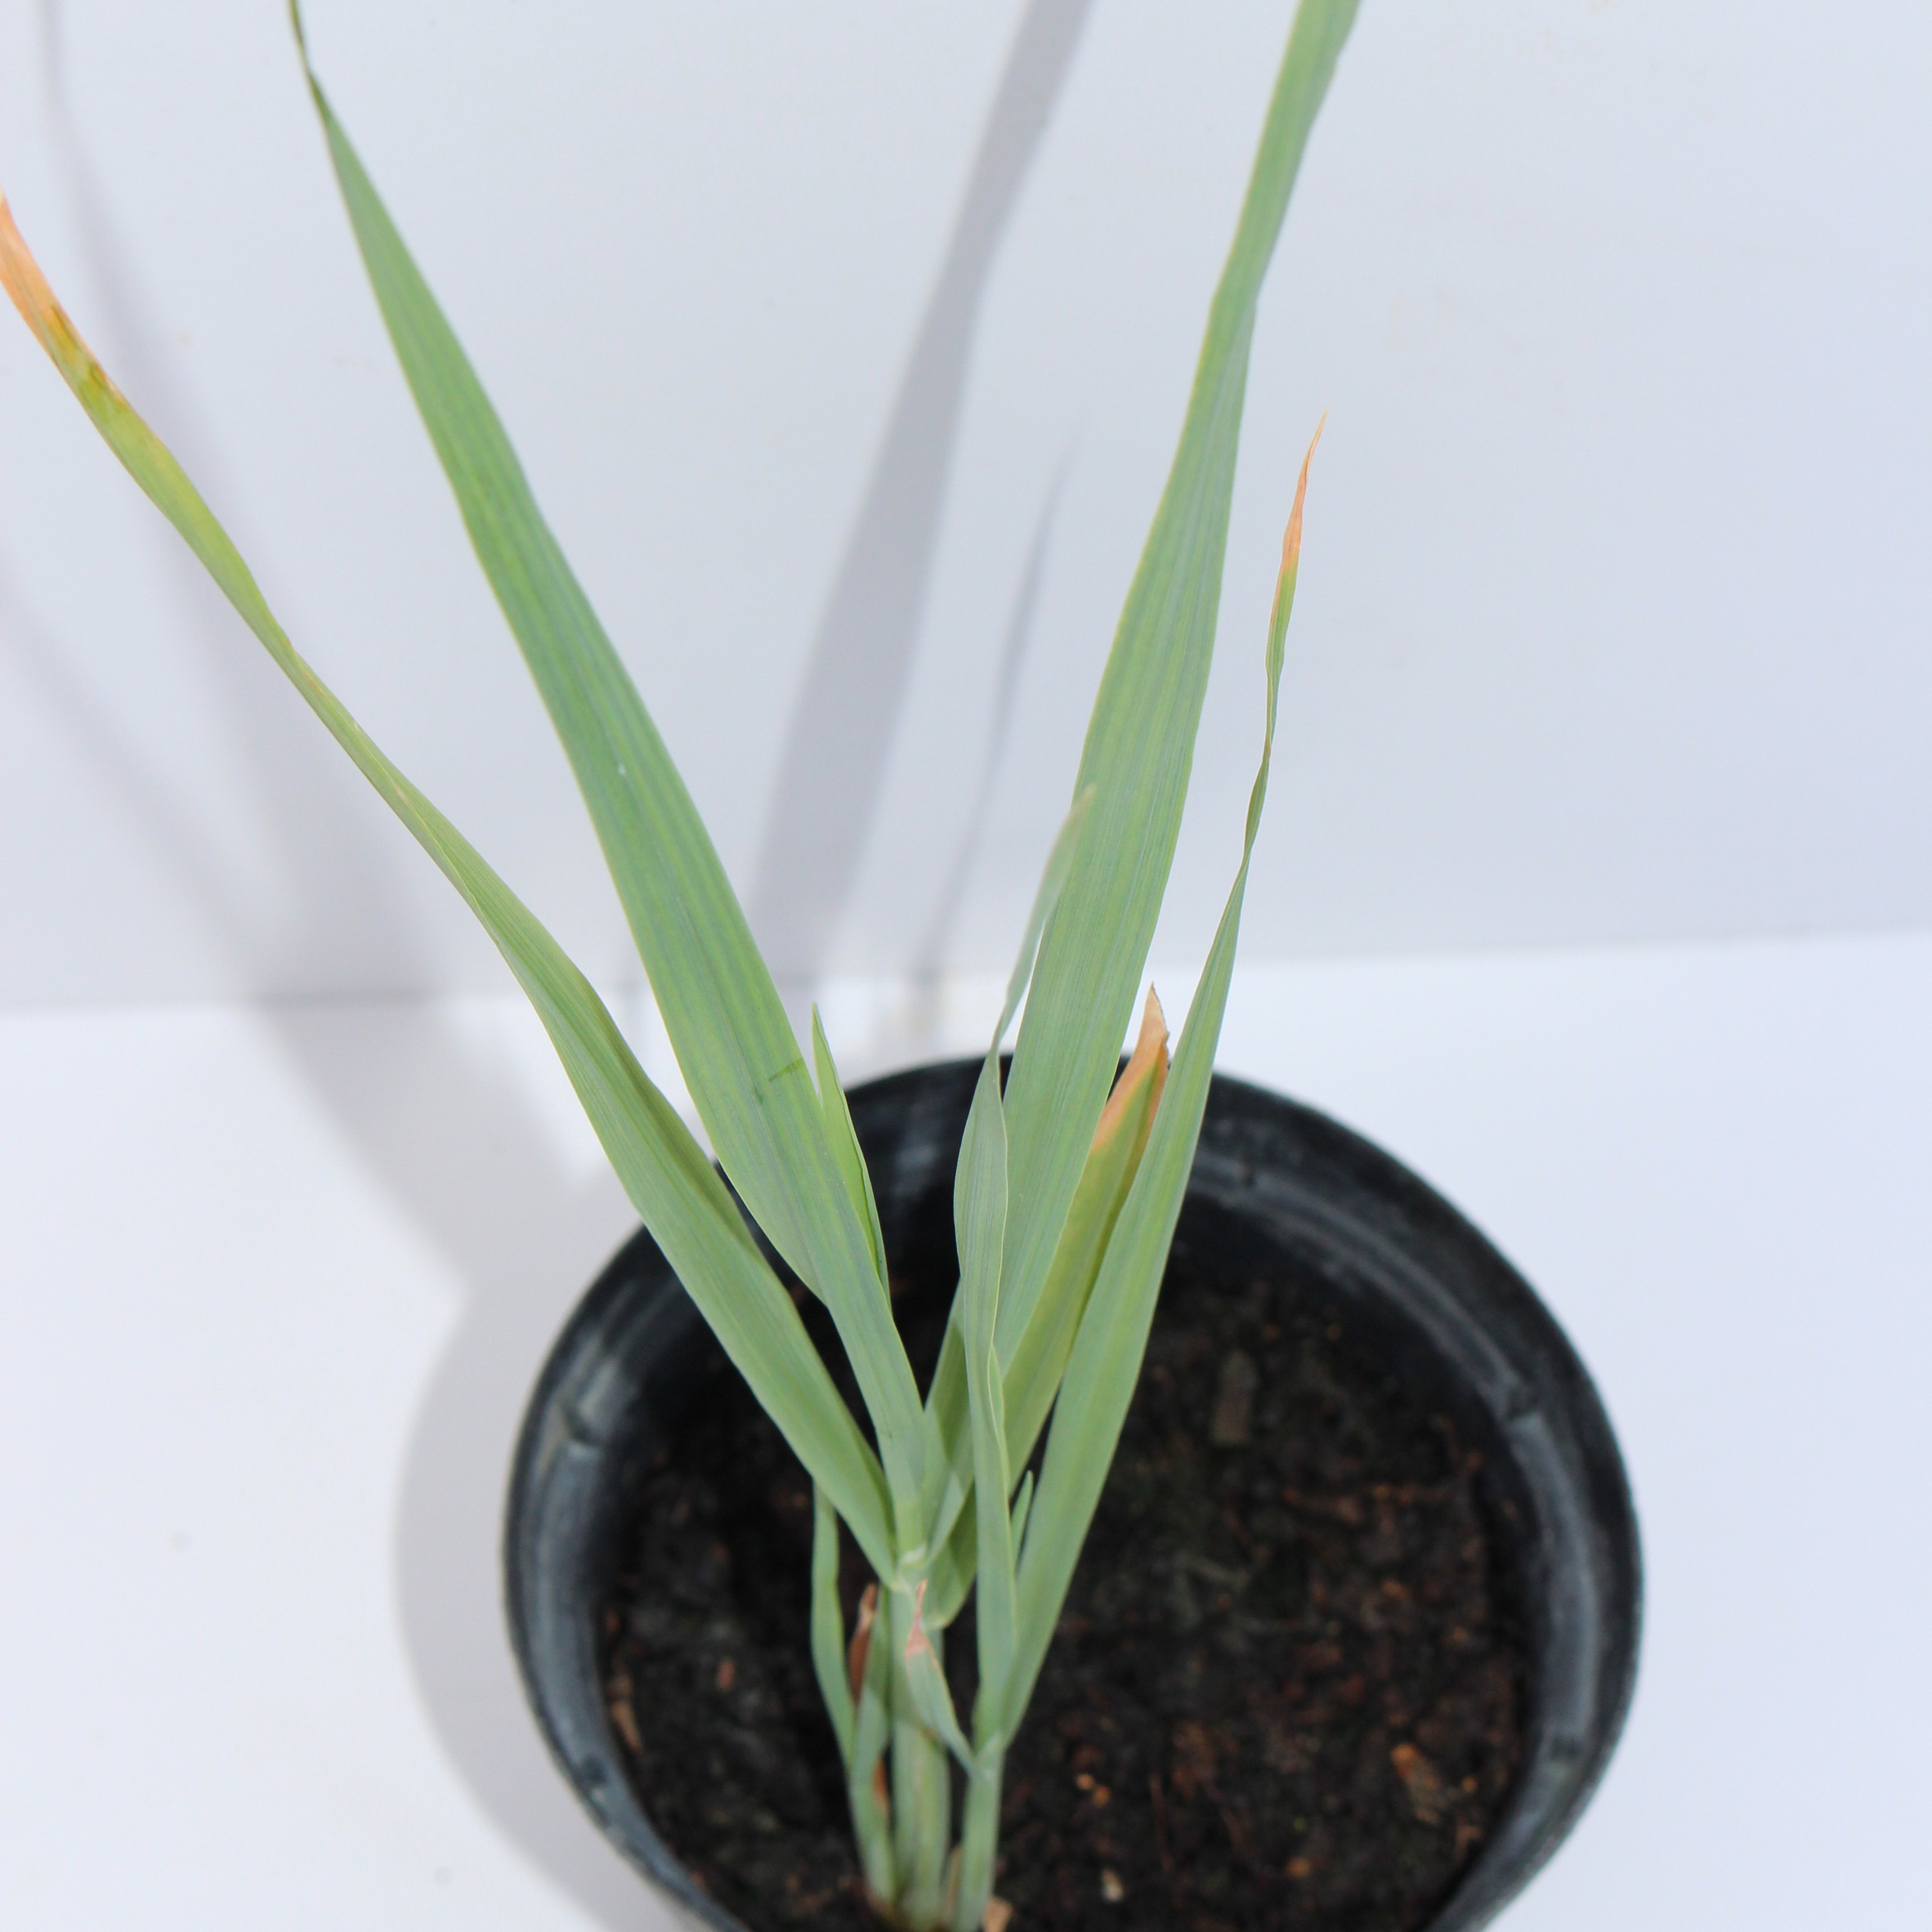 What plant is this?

Avena sterilis
